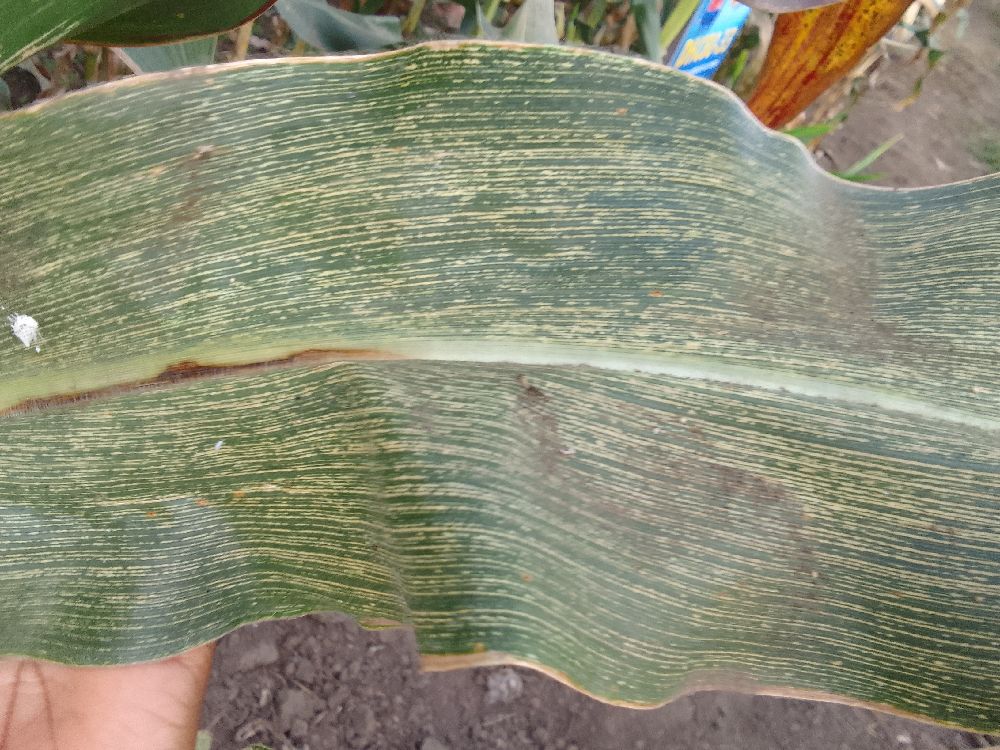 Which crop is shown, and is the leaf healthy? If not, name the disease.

maize, maize streak virus
